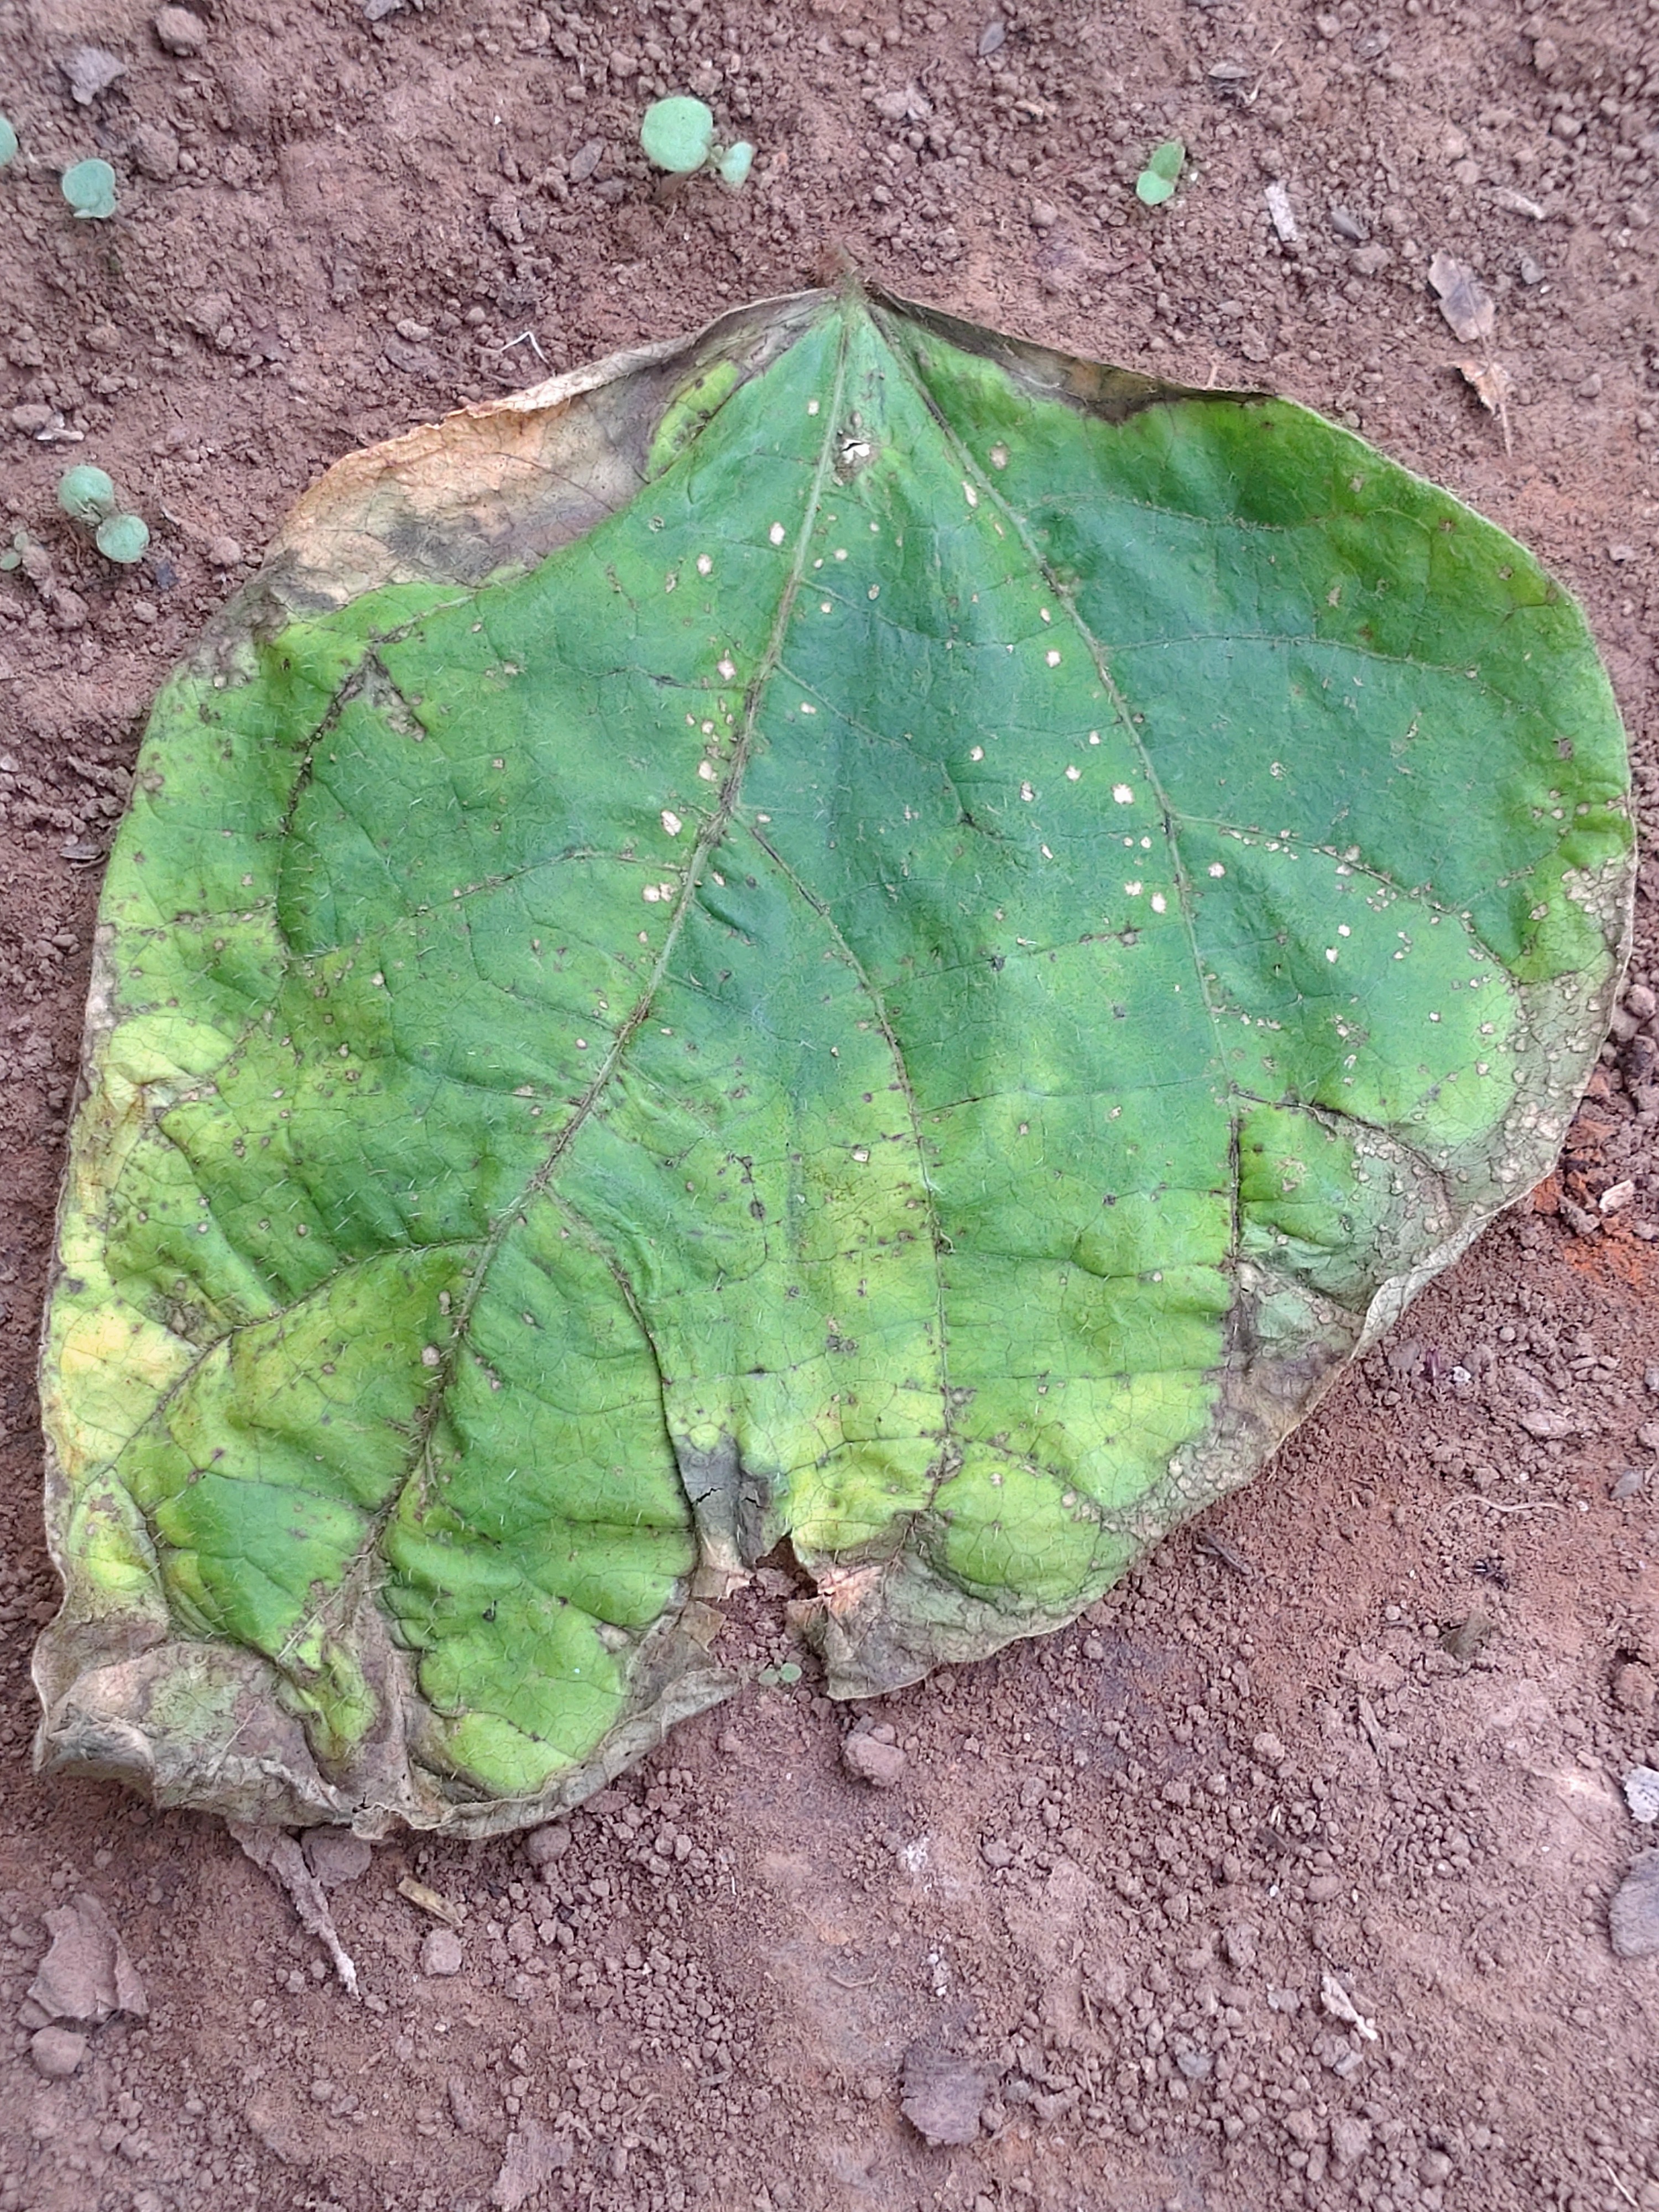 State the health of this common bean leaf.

anthracnose
